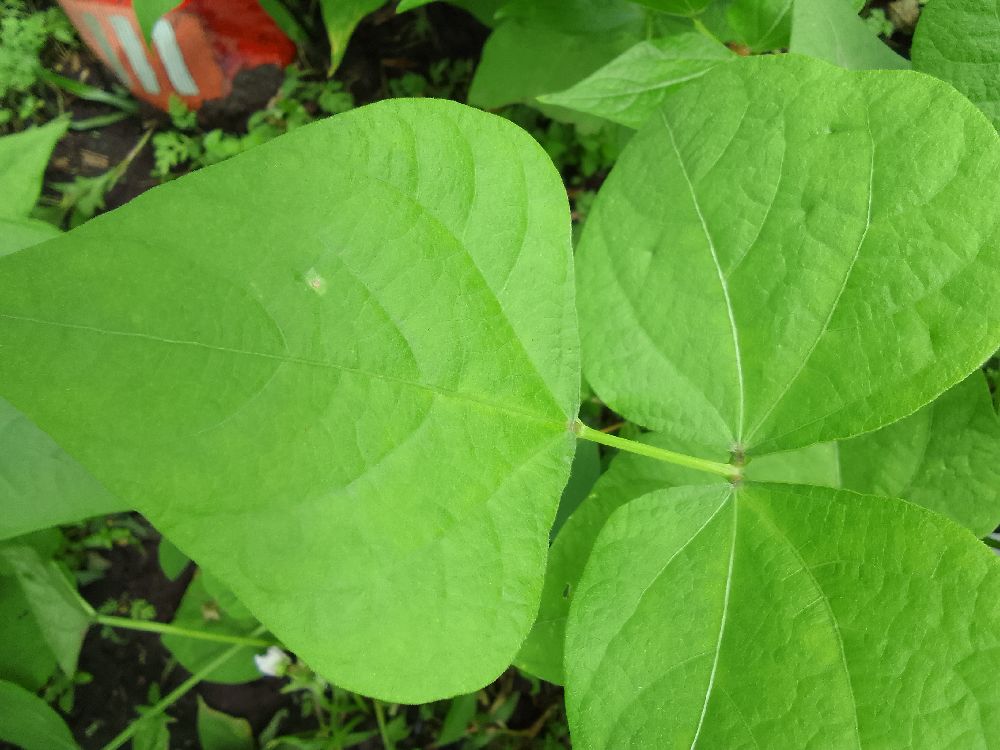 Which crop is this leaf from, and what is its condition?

common bean, healthy
